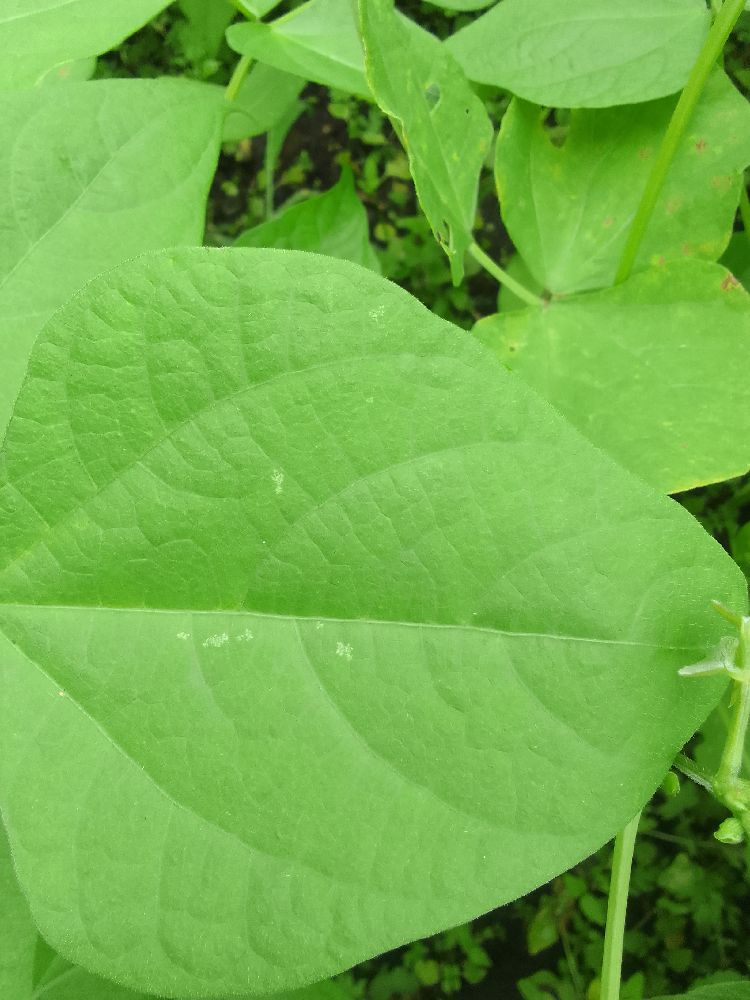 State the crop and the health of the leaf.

common bean, healthy
